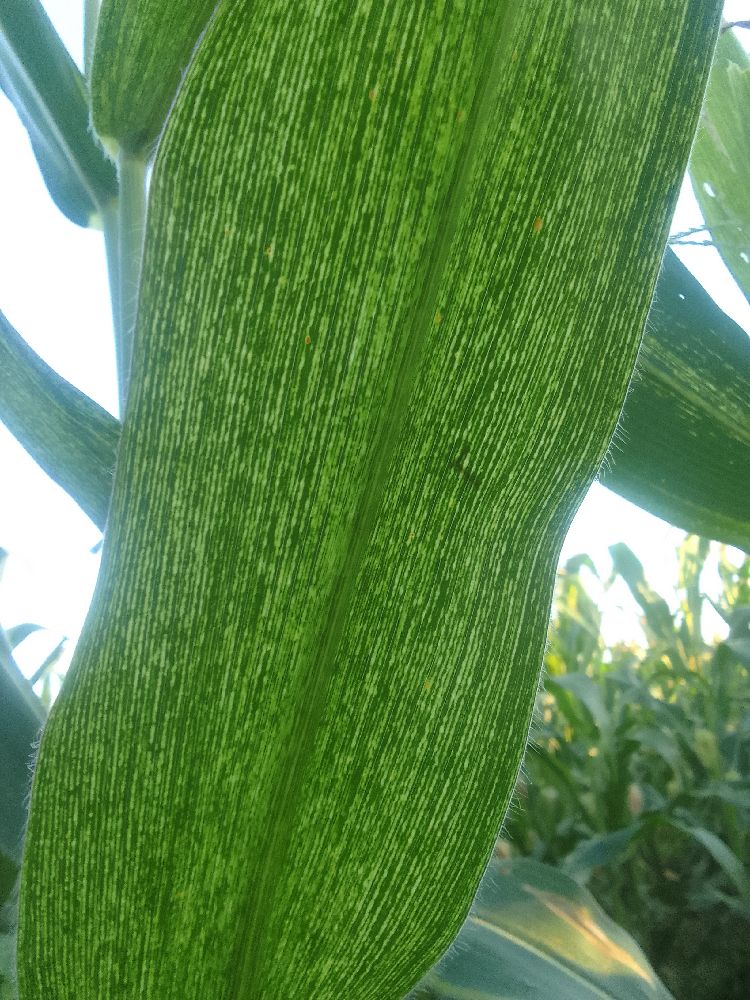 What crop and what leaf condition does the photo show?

maize, maize streak virus
